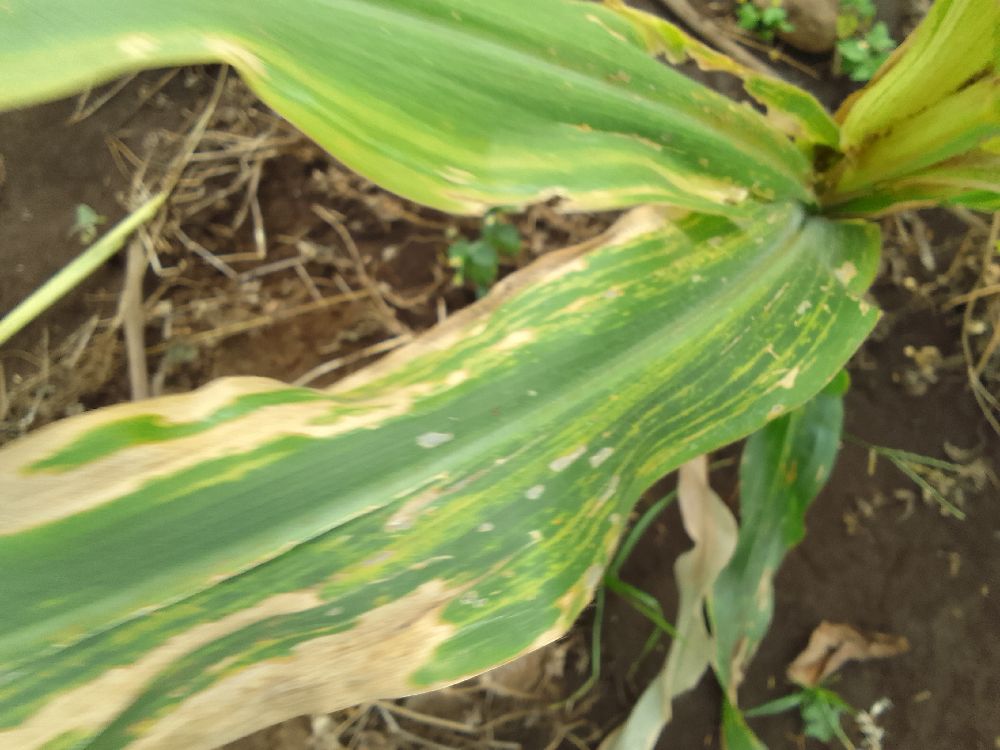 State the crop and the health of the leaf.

maize, maize lethal necrosis
